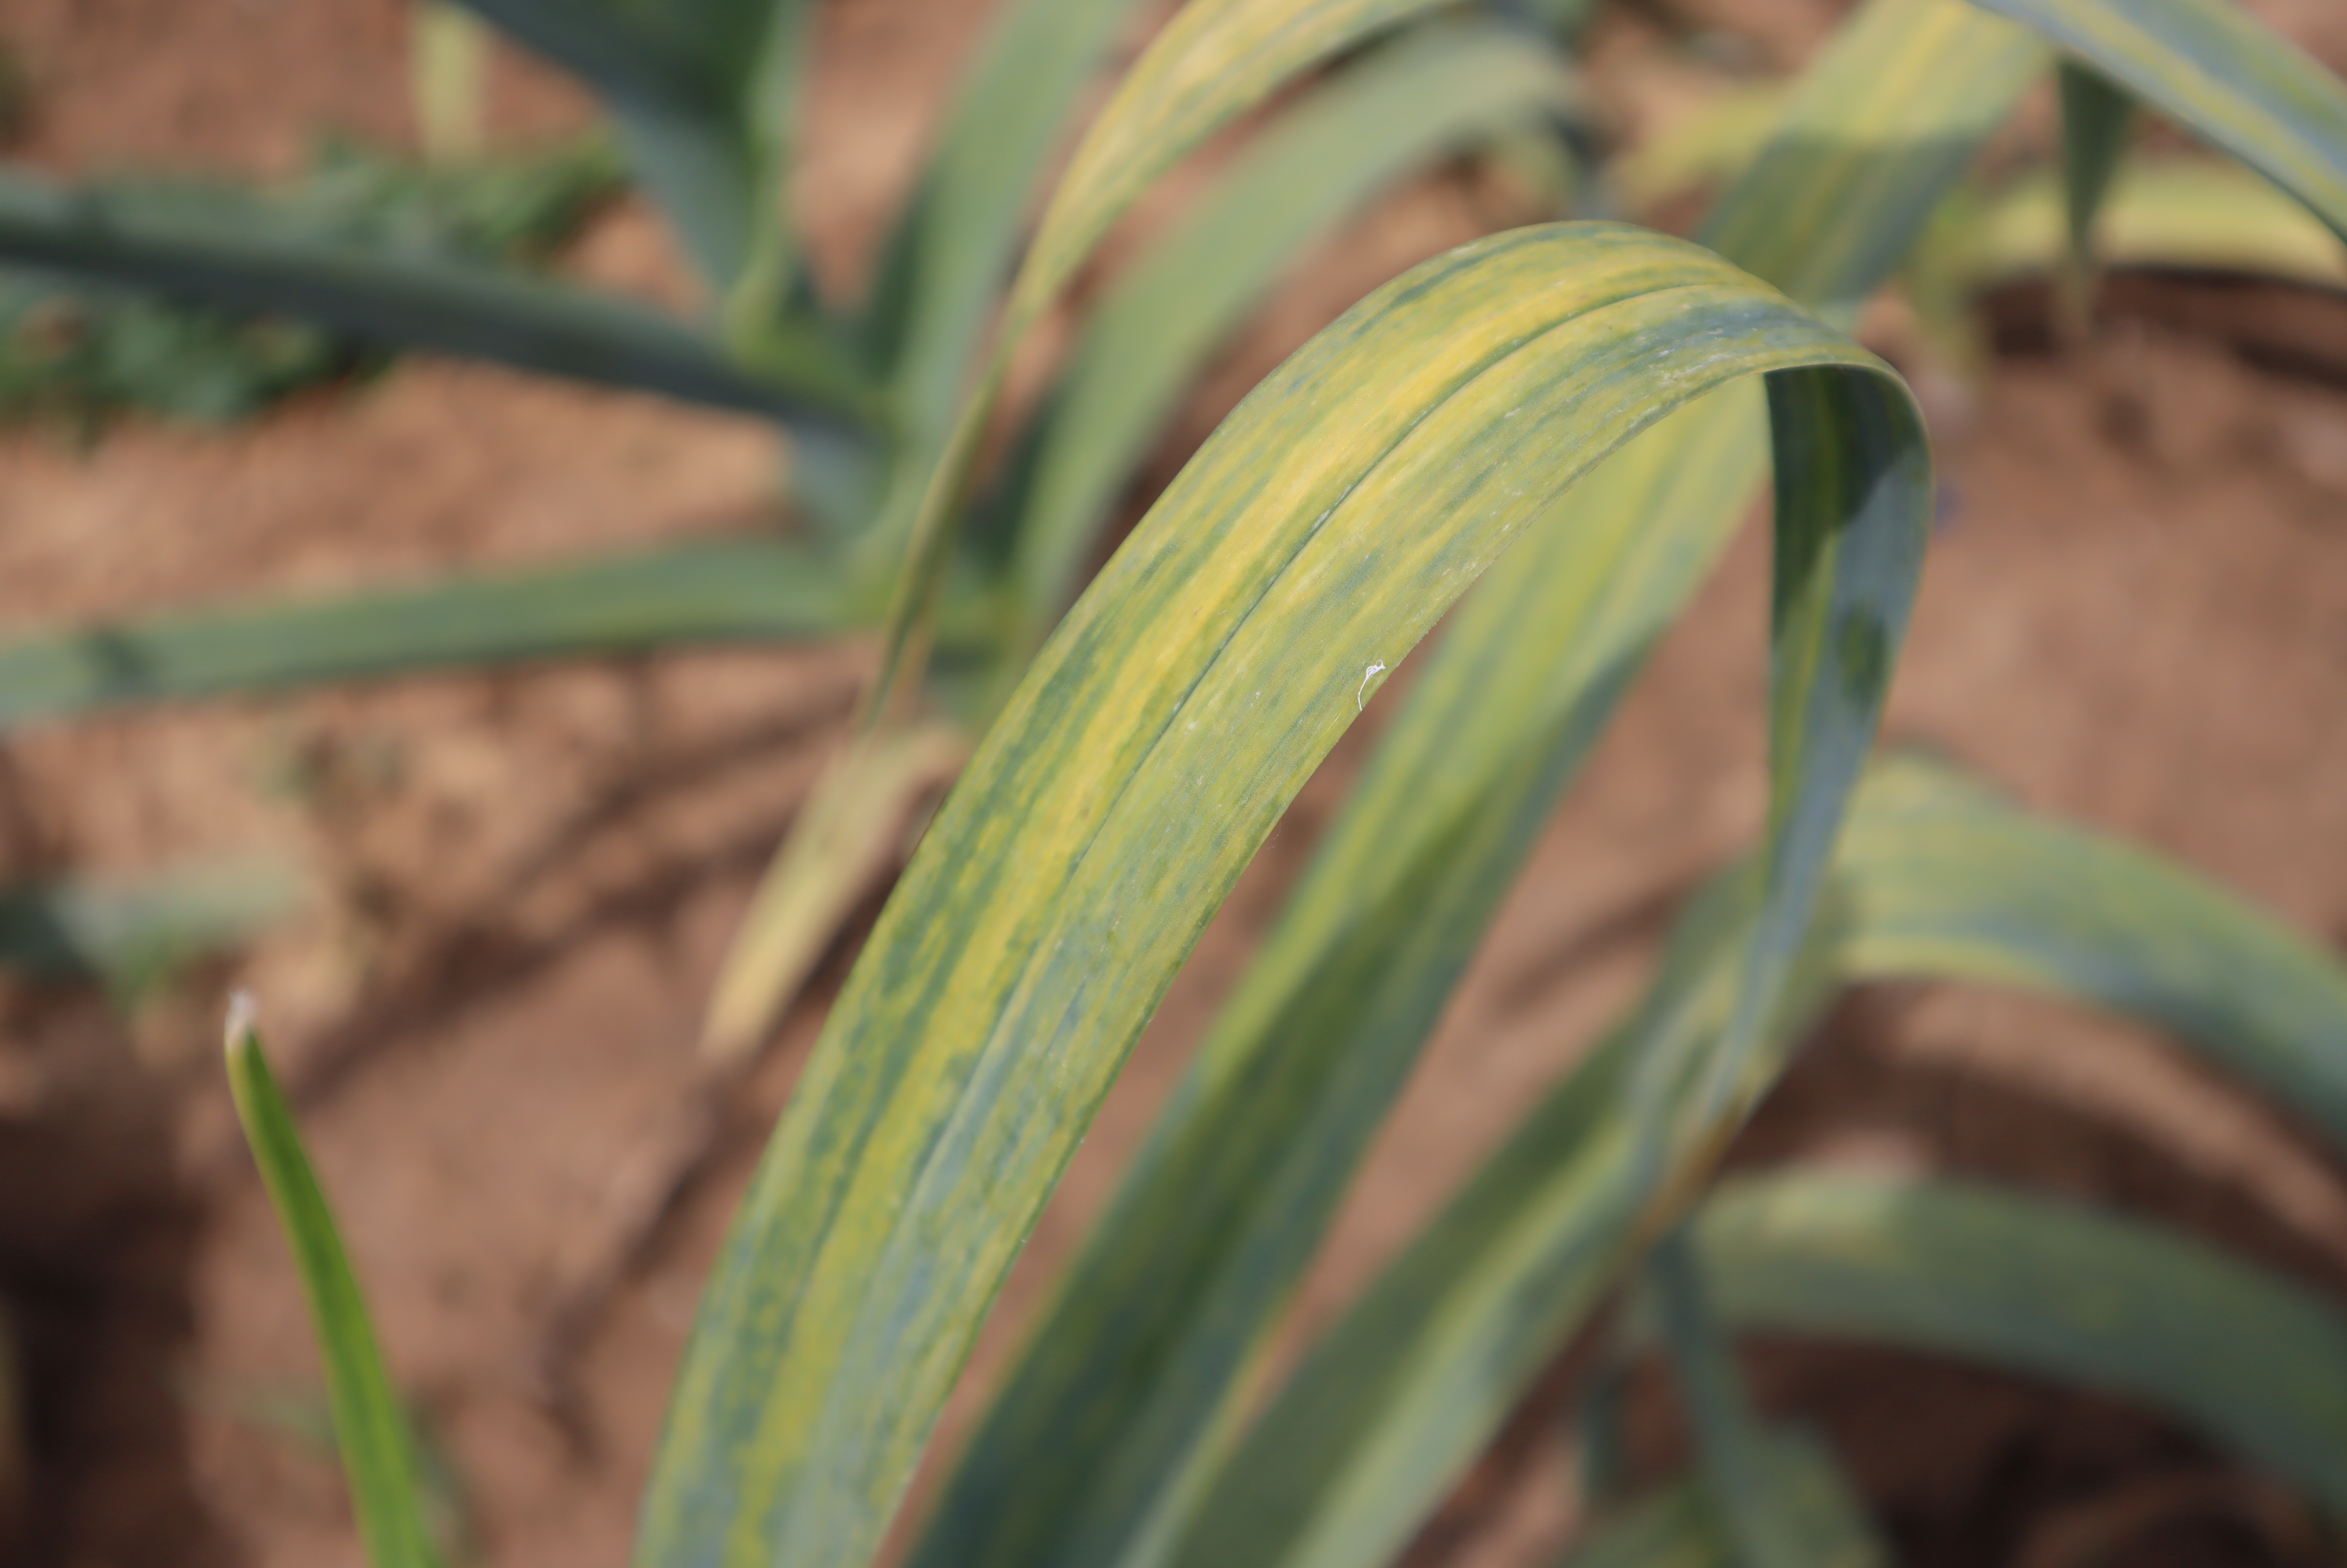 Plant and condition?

elephant garlic, chlorosis
